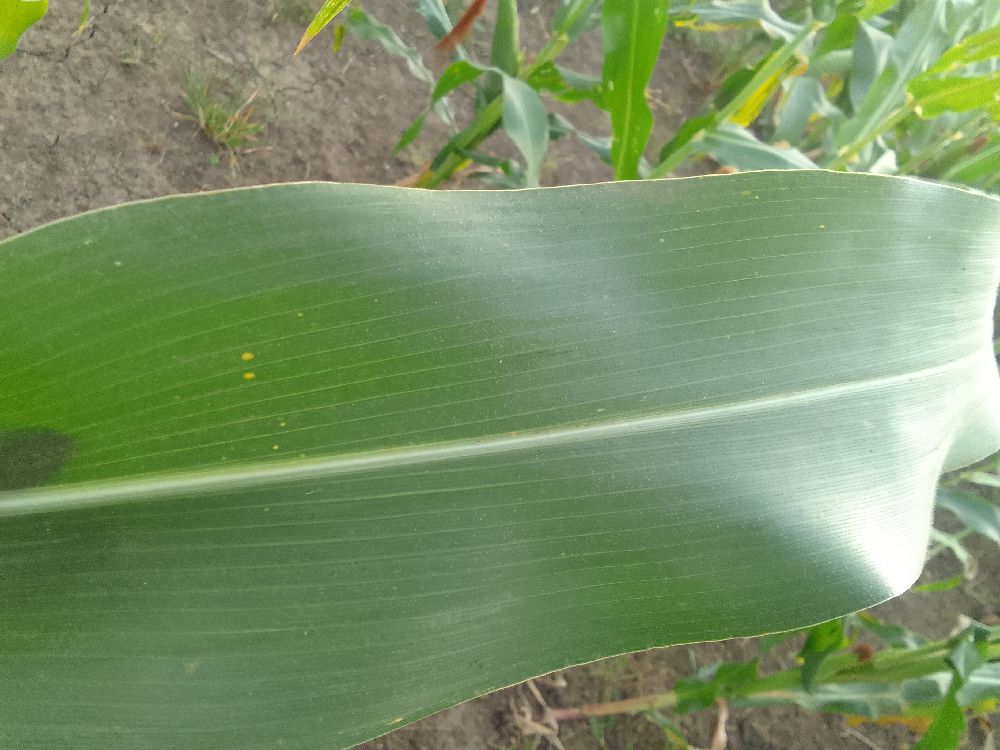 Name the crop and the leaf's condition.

maize, healthy
